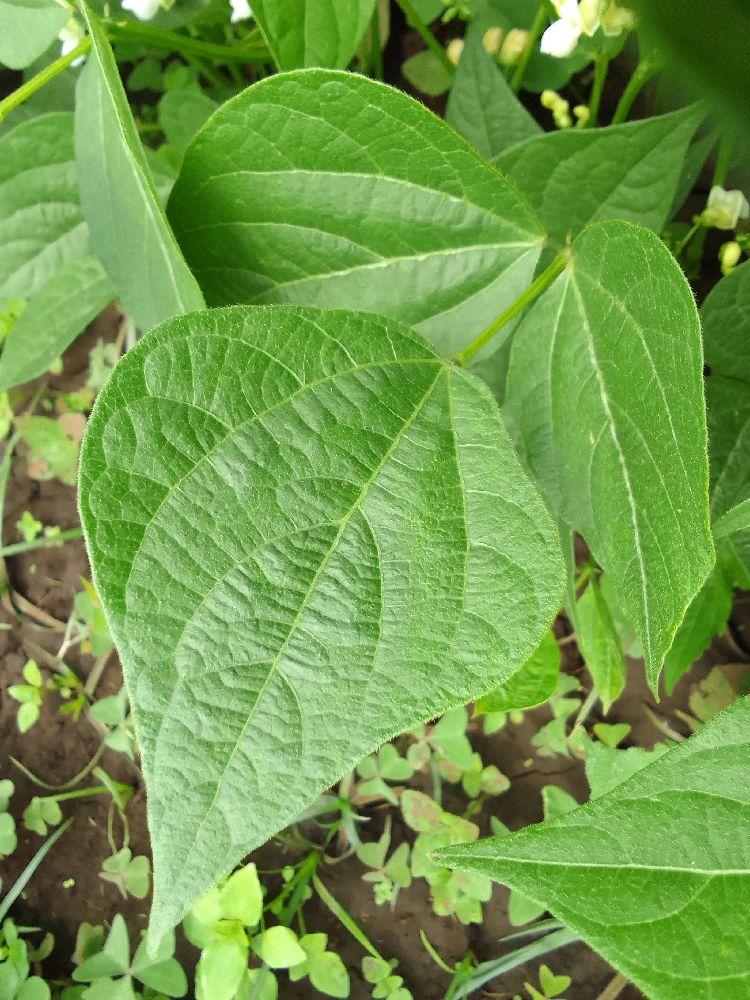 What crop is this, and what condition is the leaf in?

common bean, healthy
